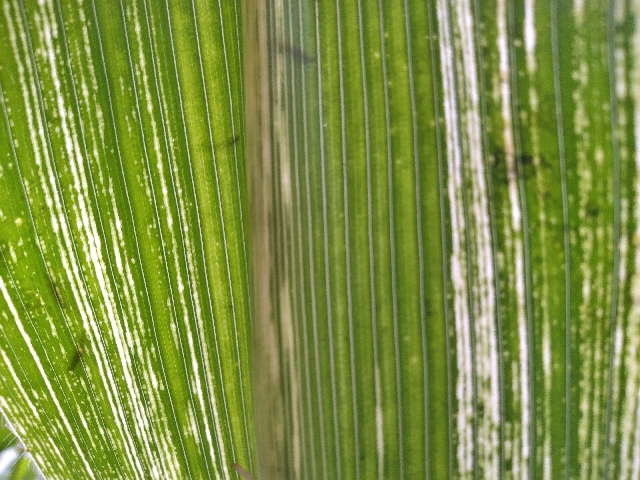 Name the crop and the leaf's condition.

maize, maize streak virus
